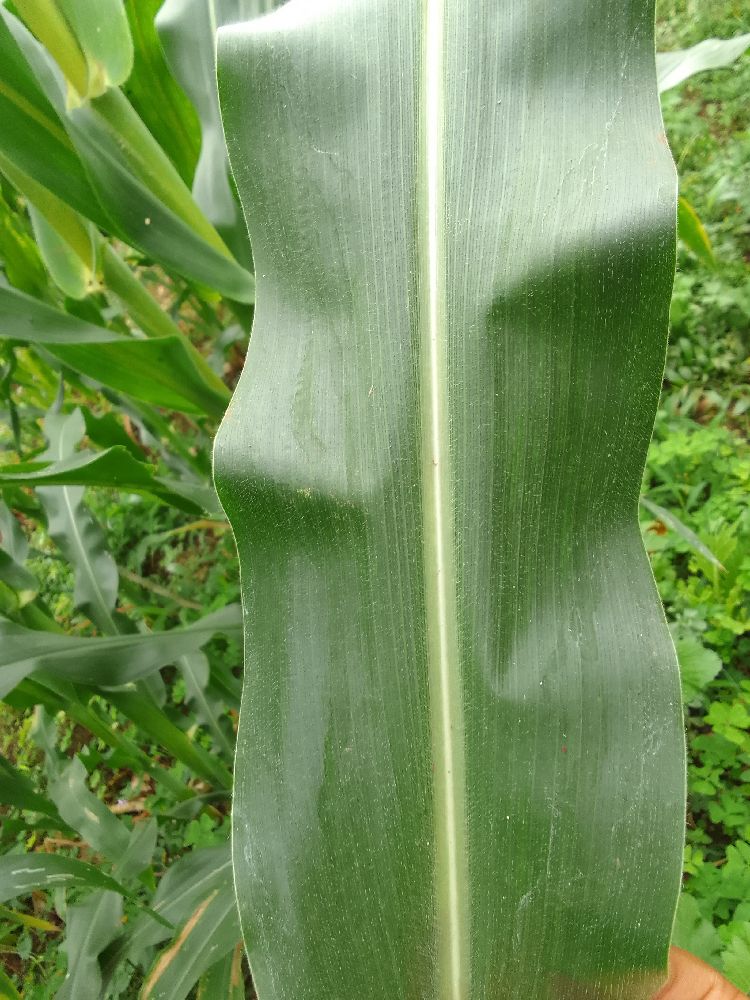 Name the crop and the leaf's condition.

maize, healthy
